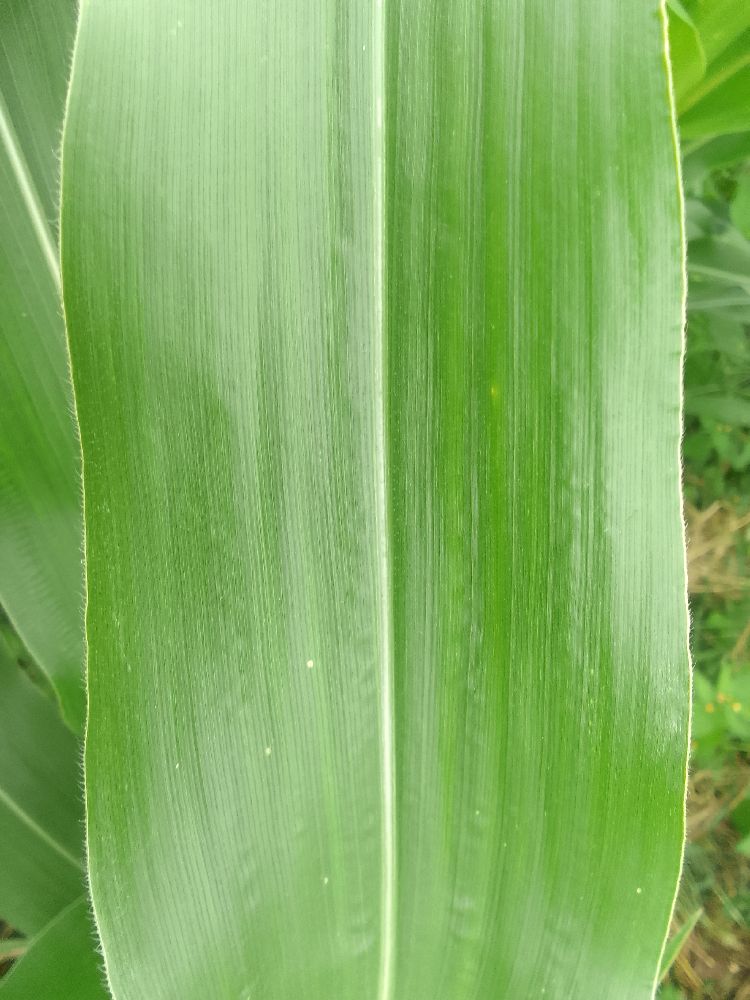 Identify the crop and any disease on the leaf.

maize, healthy
